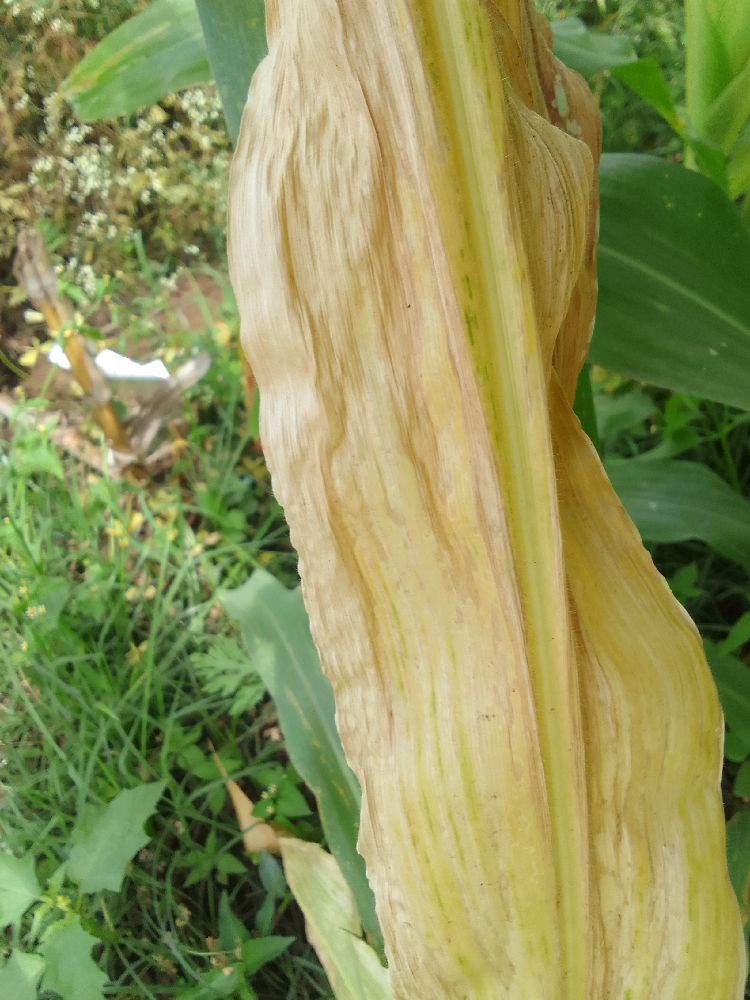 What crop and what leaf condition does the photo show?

maize, maize lethal necrosis
